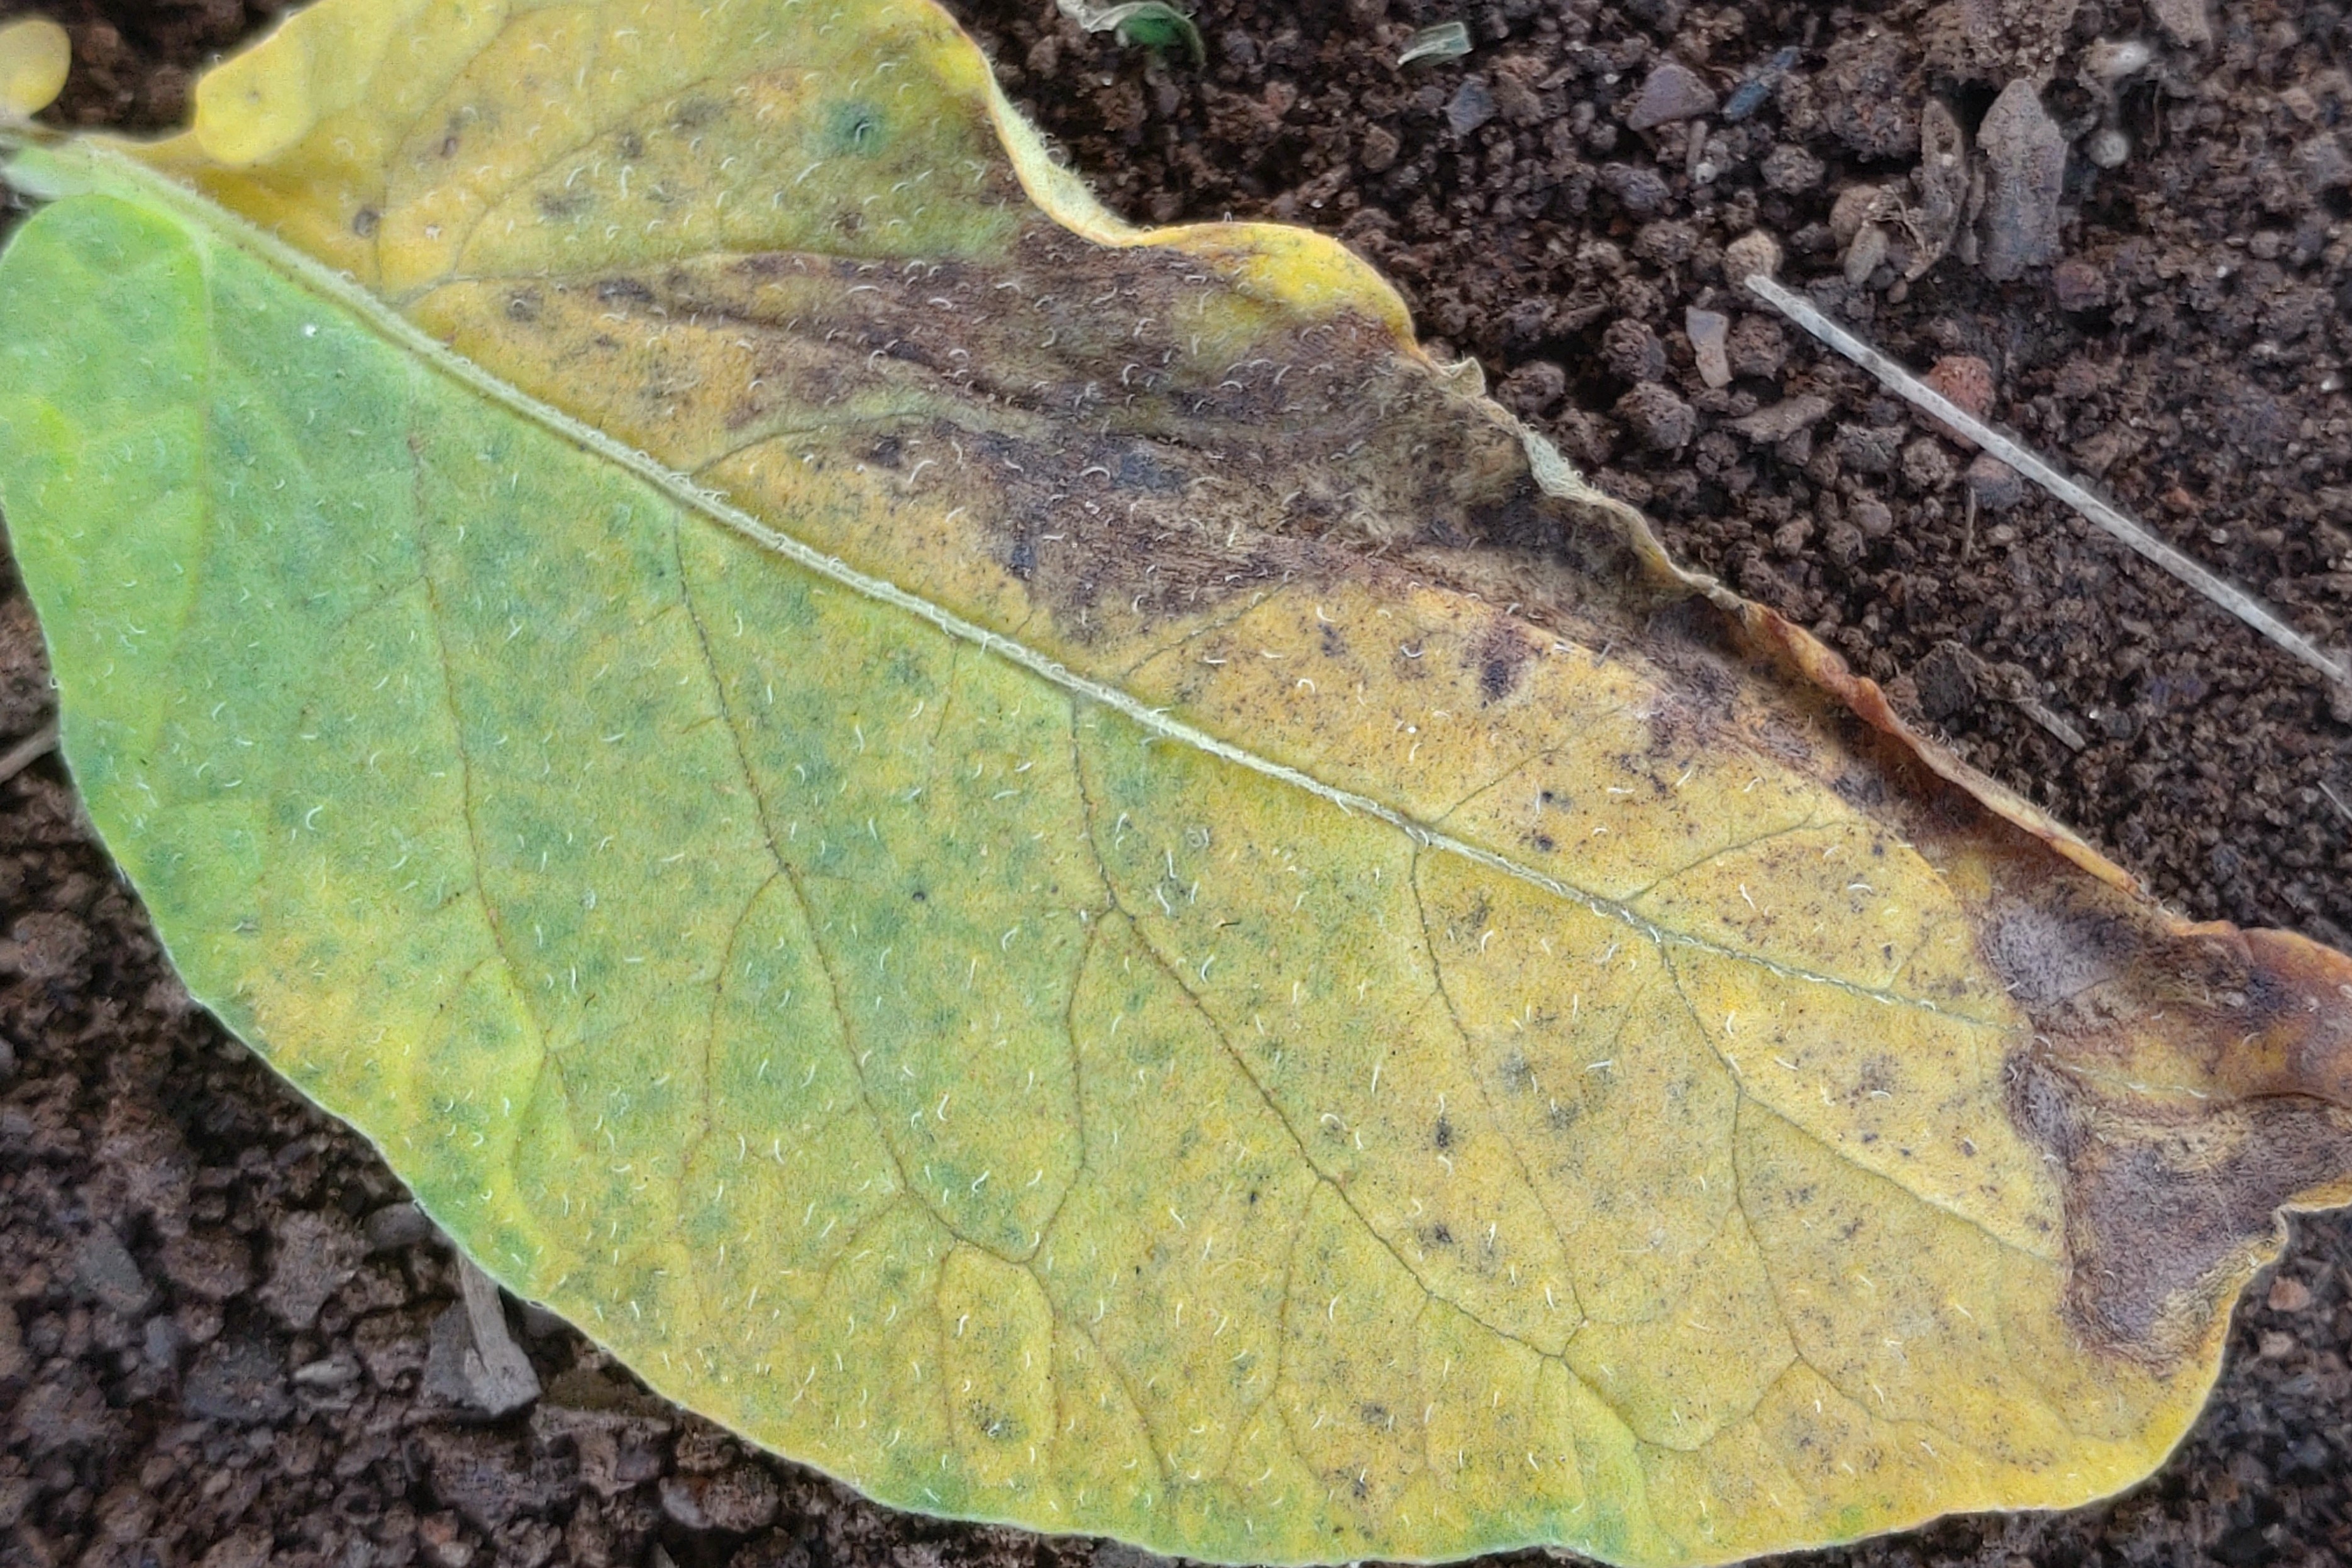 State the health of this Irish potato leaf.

late blight
